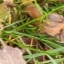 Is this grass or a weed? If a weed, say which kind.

grass
